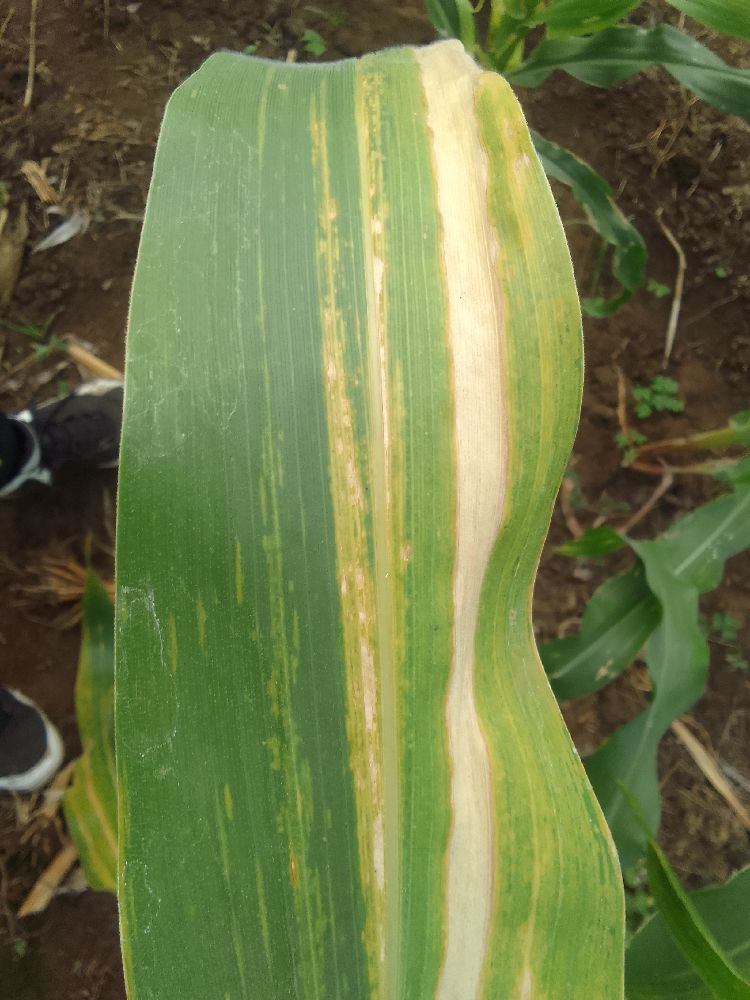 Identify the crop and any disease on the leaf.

maize, maize lethal necrosis
